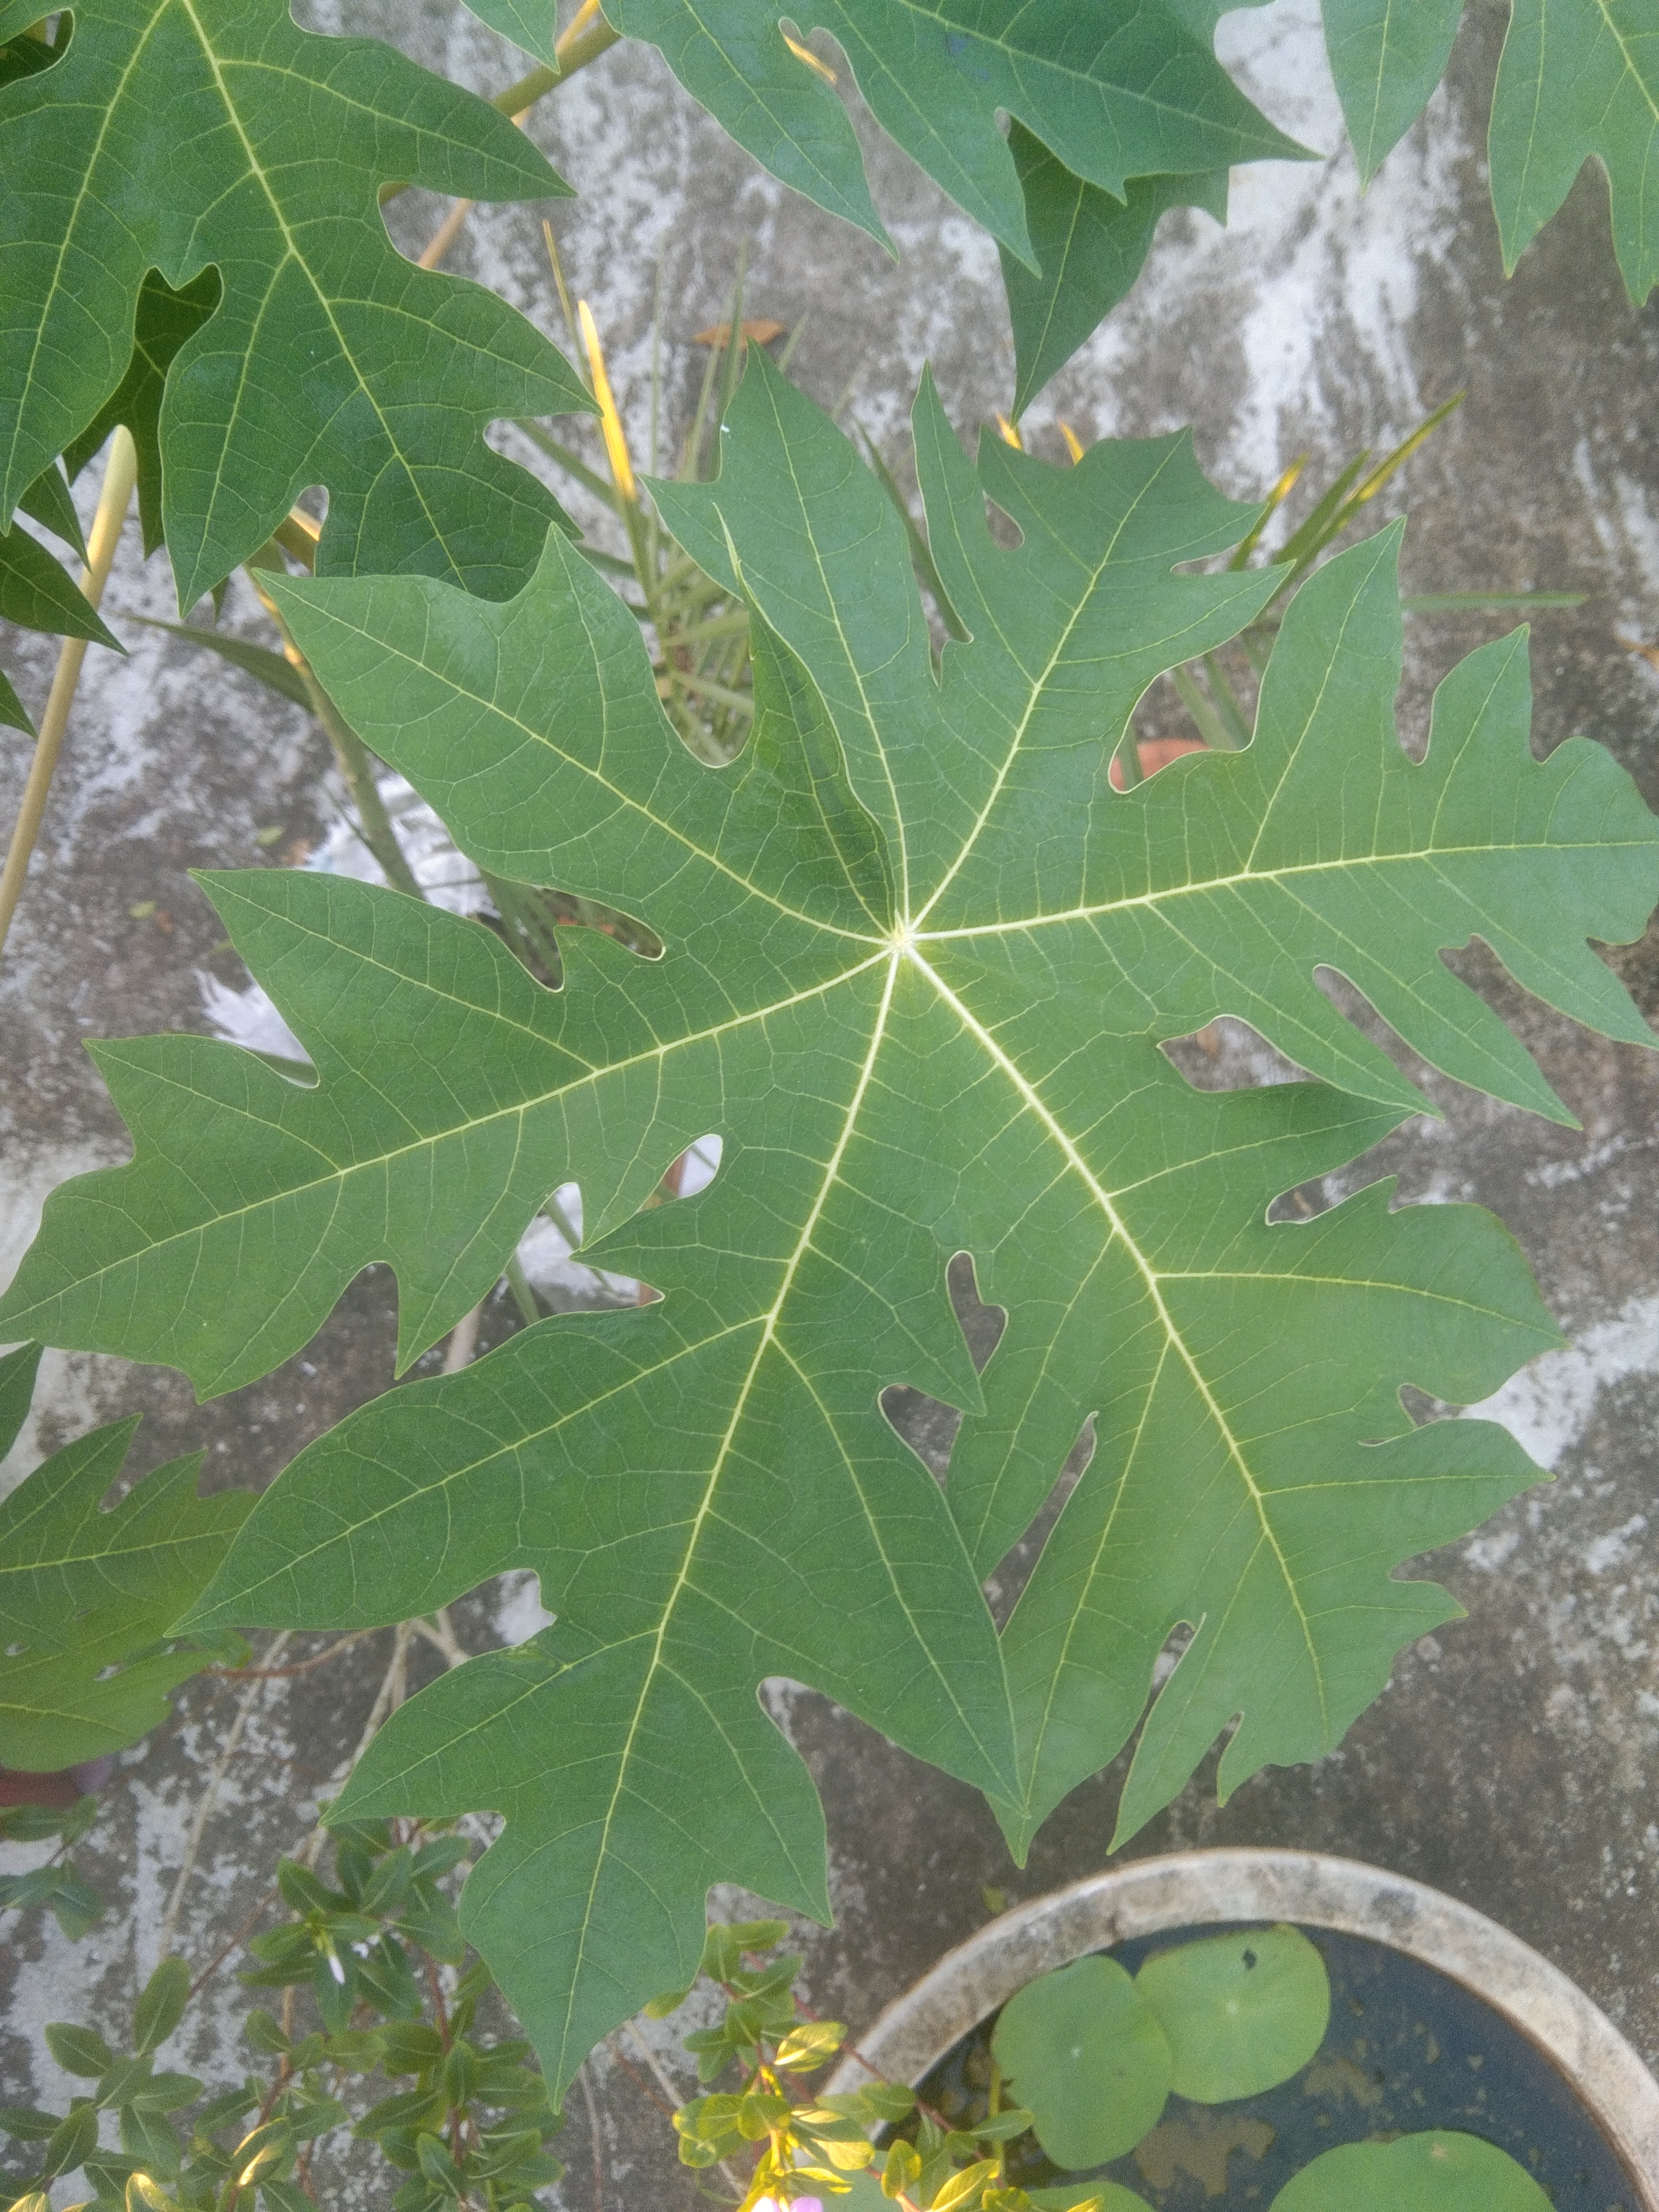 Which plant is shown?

papaya
